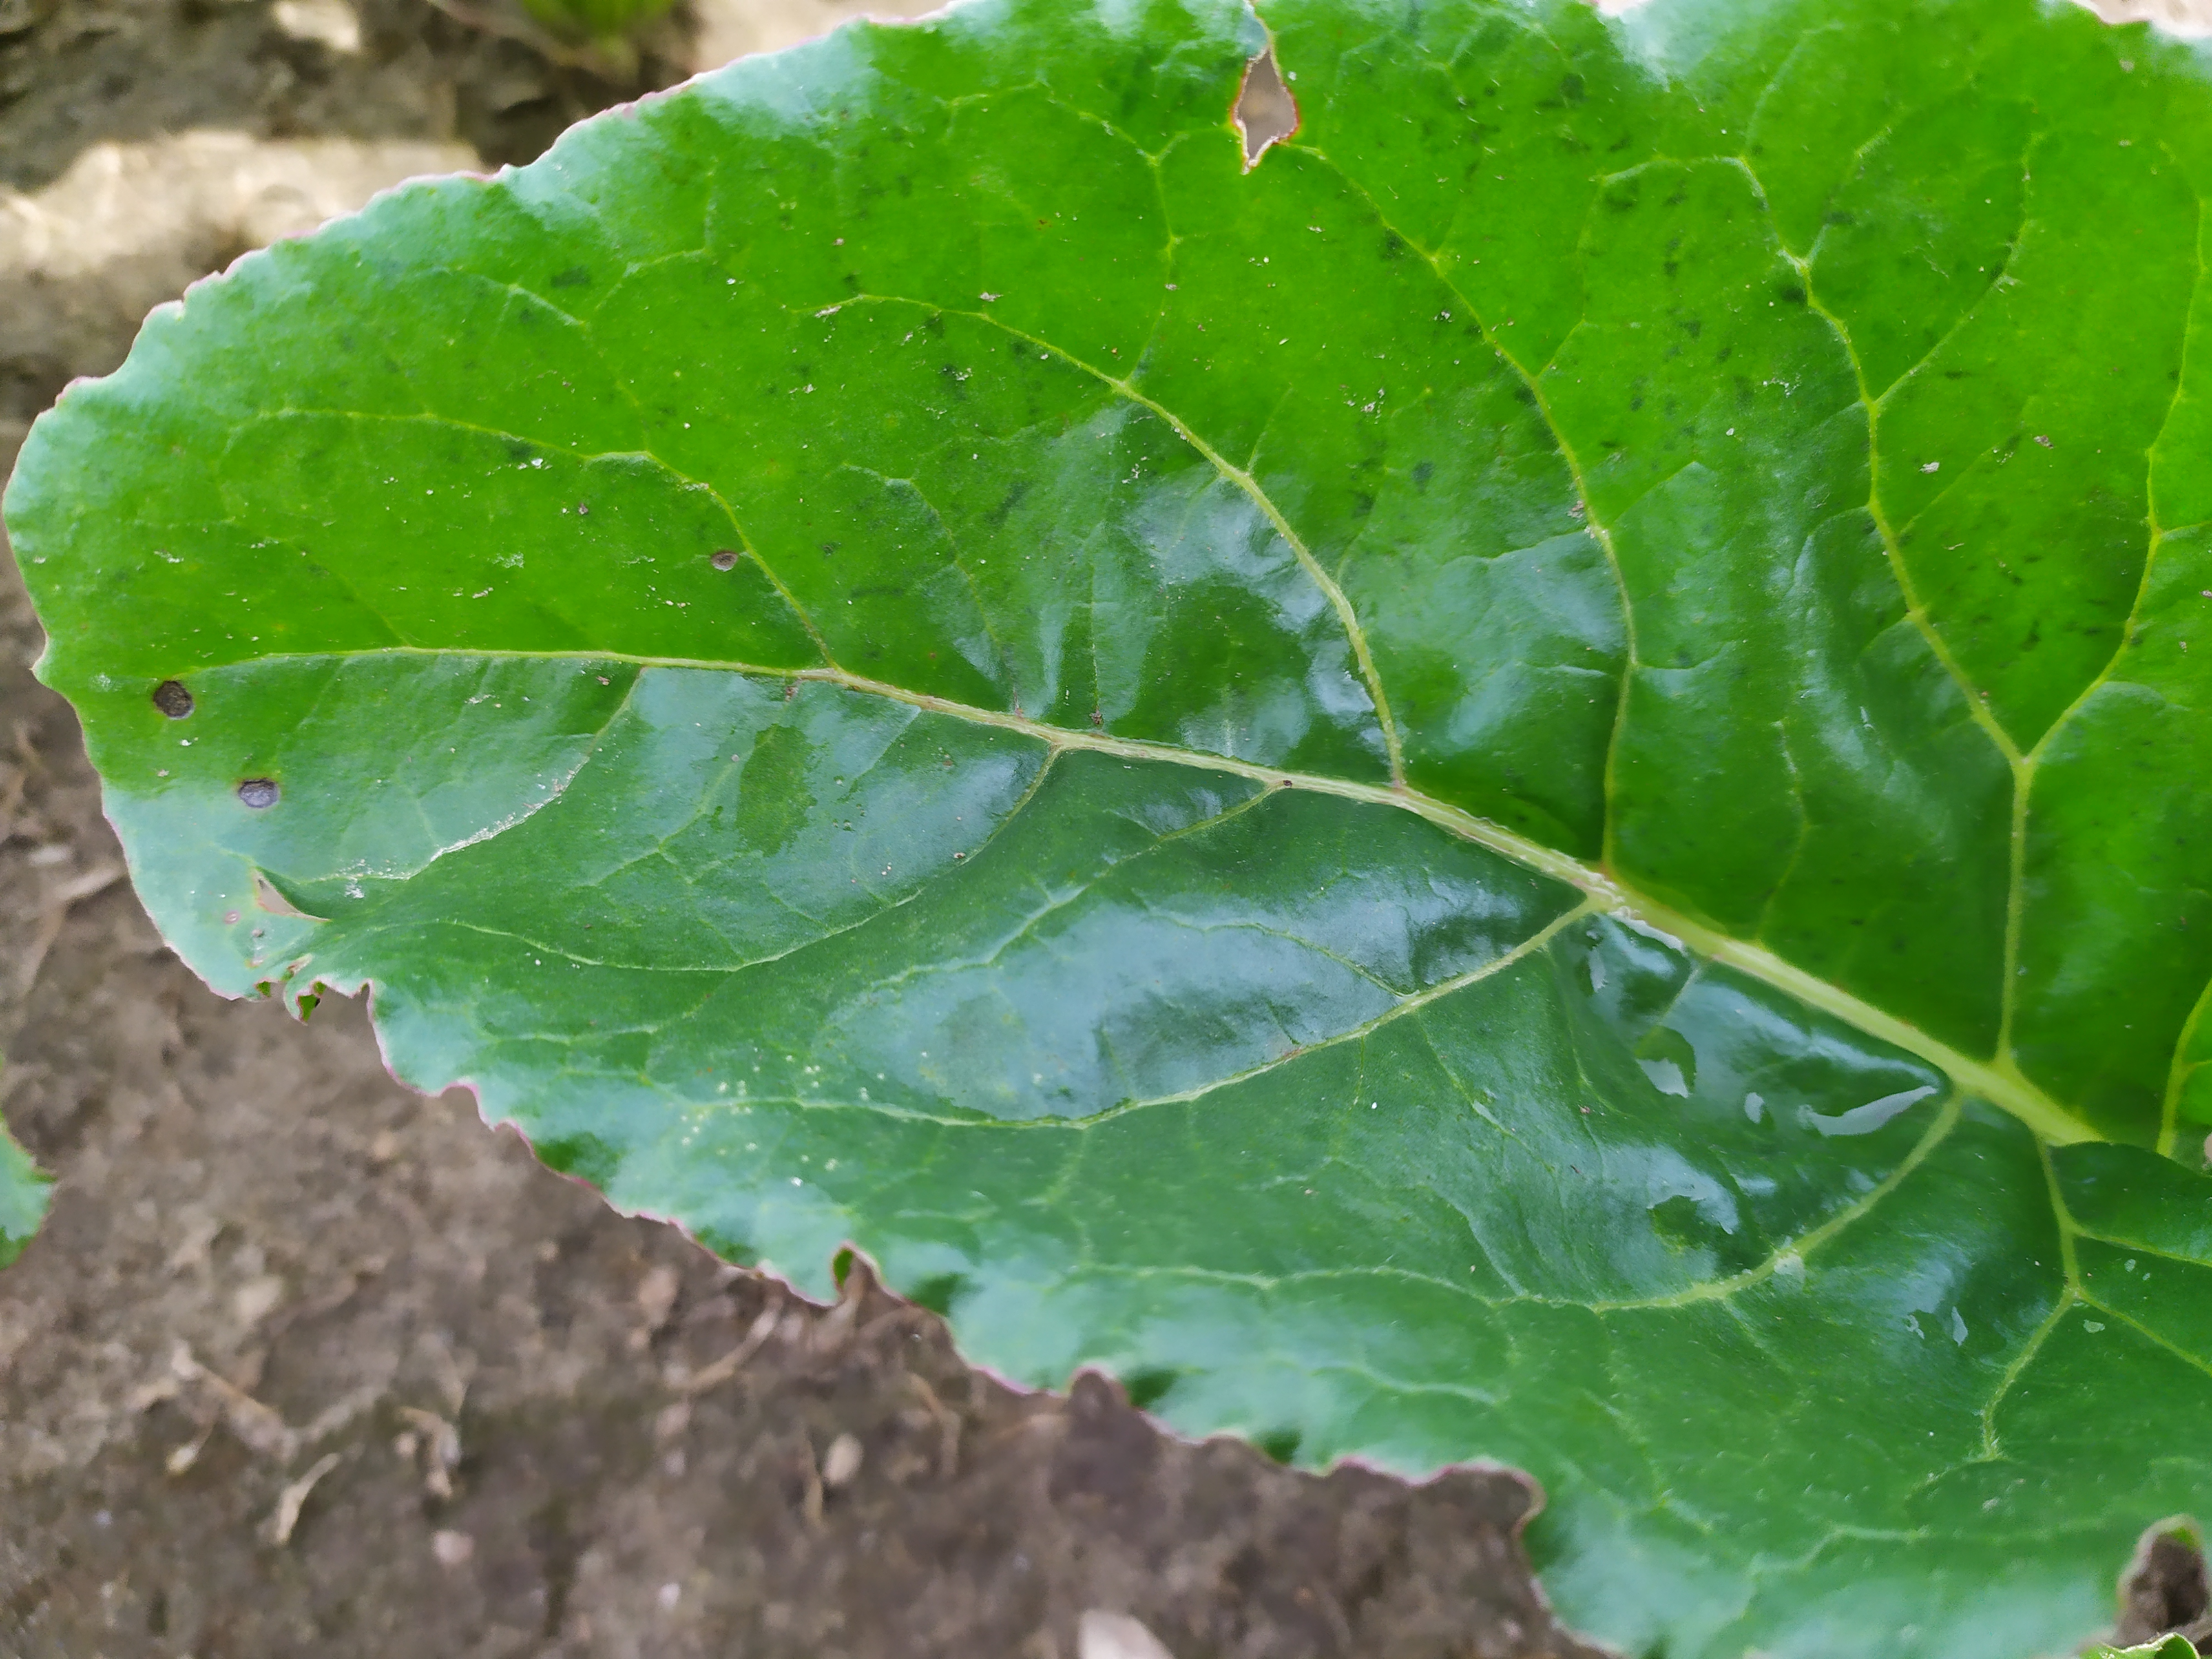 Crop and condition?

beet, cercospora
